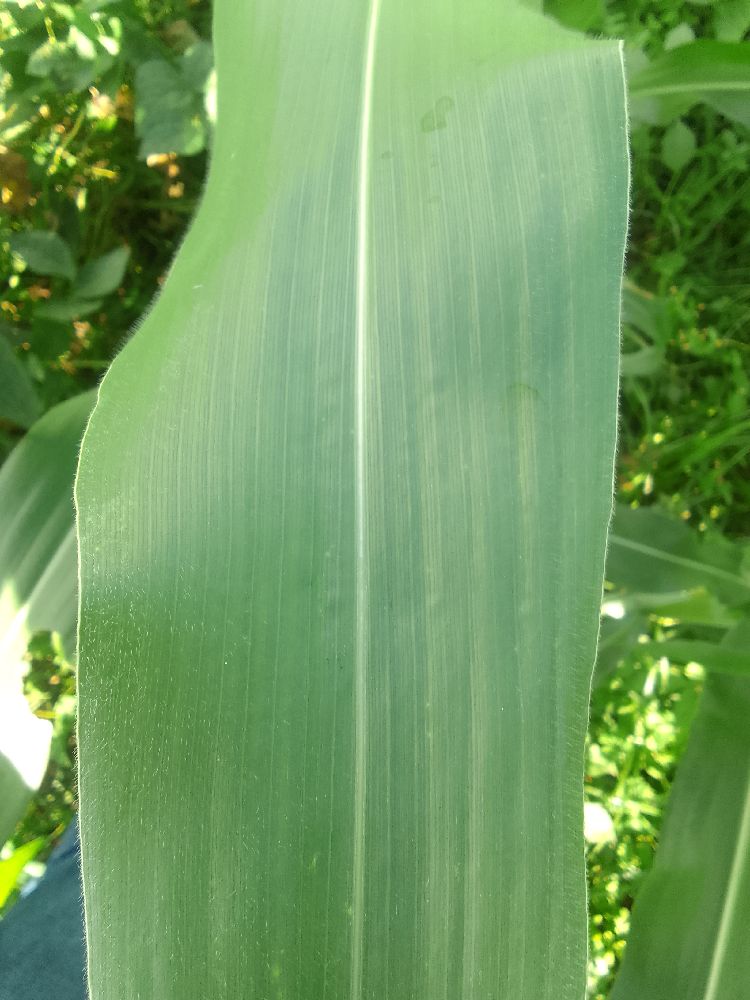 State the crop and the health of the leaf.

maize, healthy
